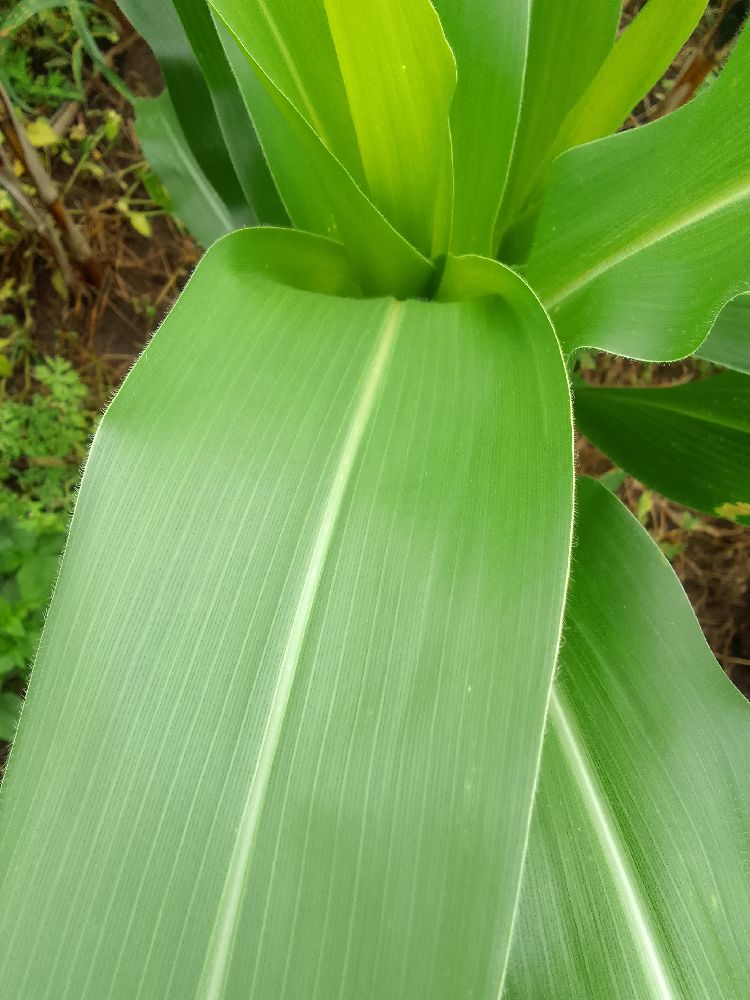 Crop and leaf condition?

maize, healthy
